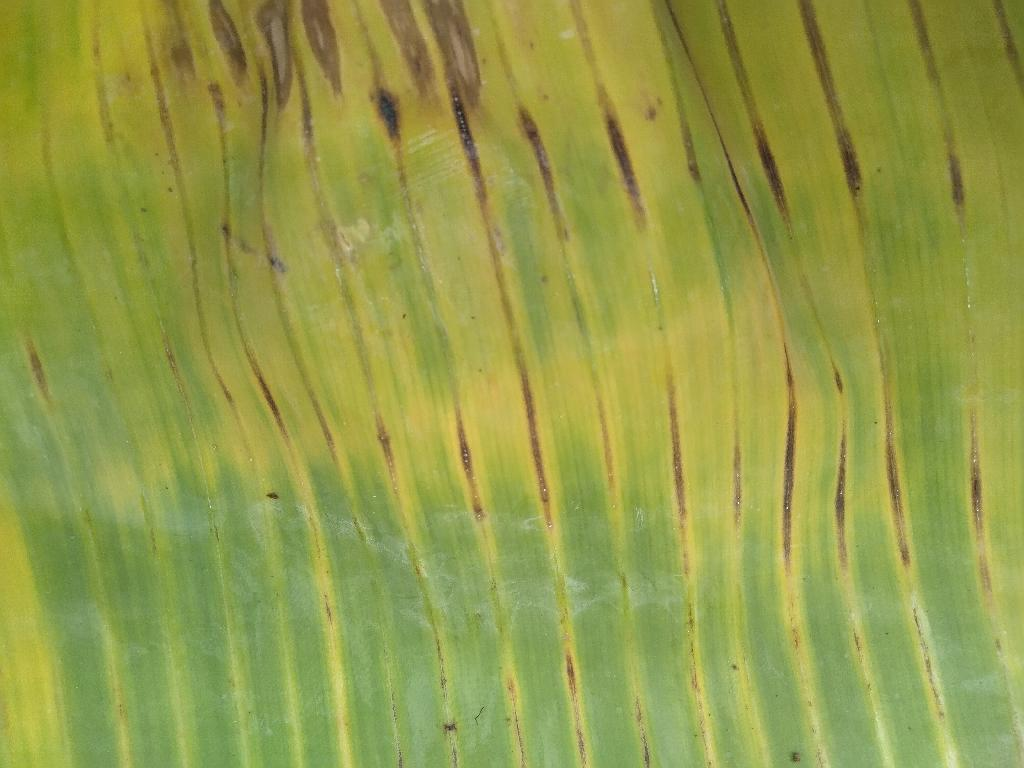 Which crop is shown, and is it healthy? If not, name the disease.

banana, fusarium wilt race 1
